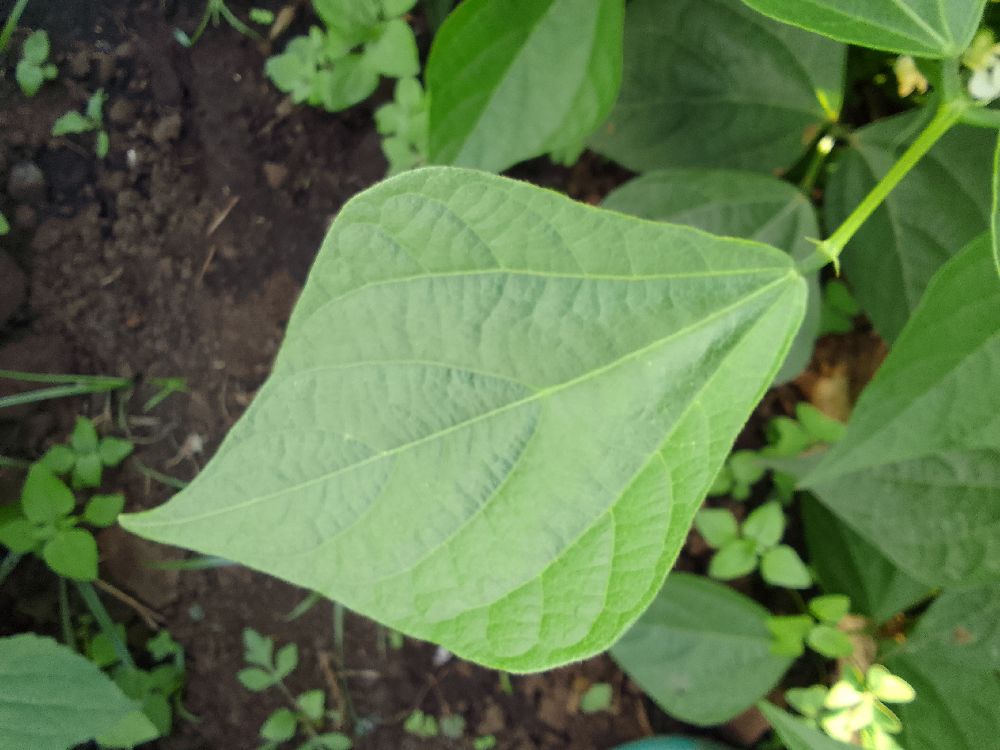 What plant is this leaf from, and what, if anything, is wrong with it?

common bean, healthy
